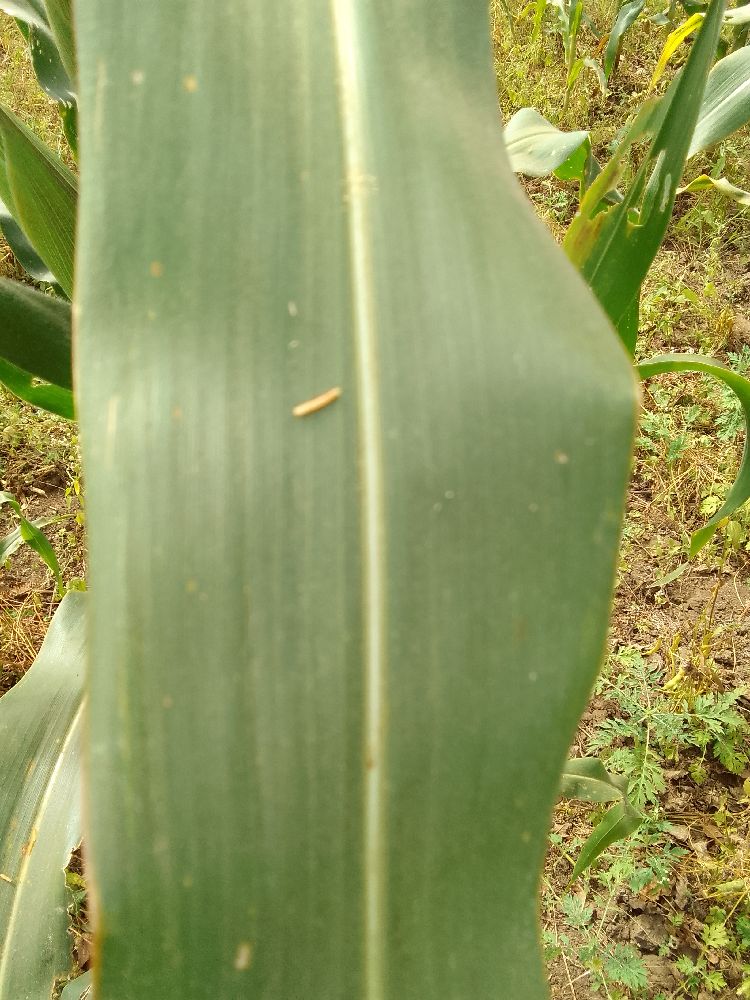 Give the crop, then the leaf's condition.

maize, healthy
